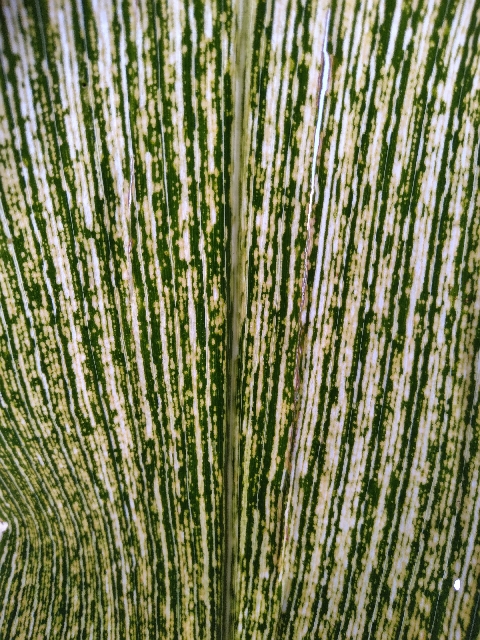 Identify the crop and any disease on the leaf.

maize, maize streak virus
